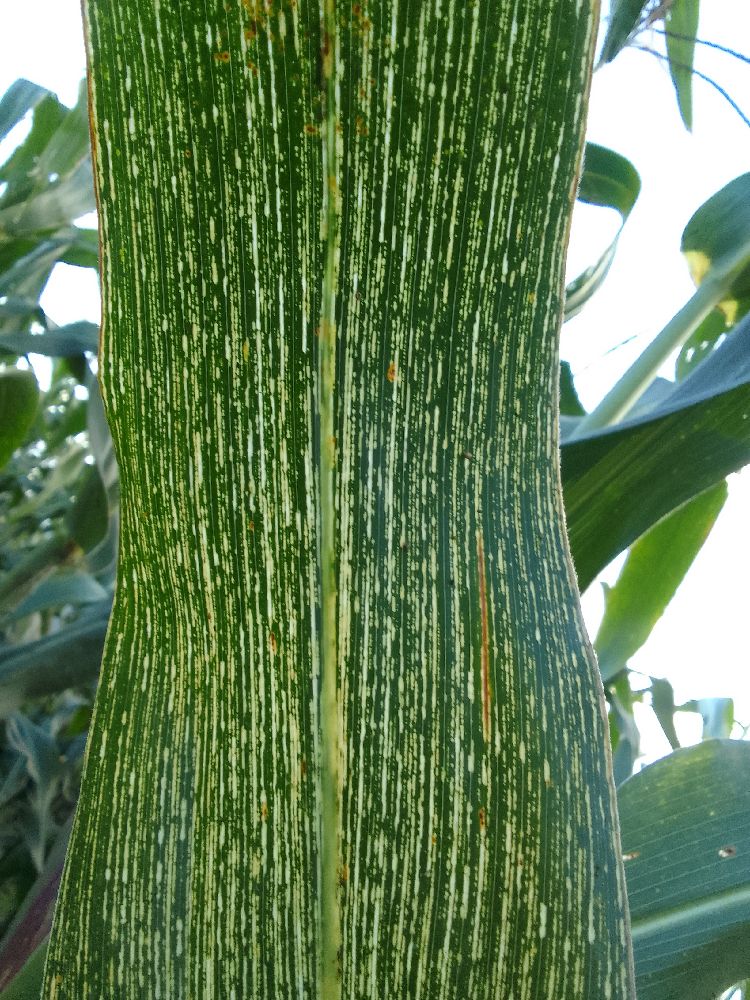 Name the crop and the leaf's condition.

maize, maize streak virus
